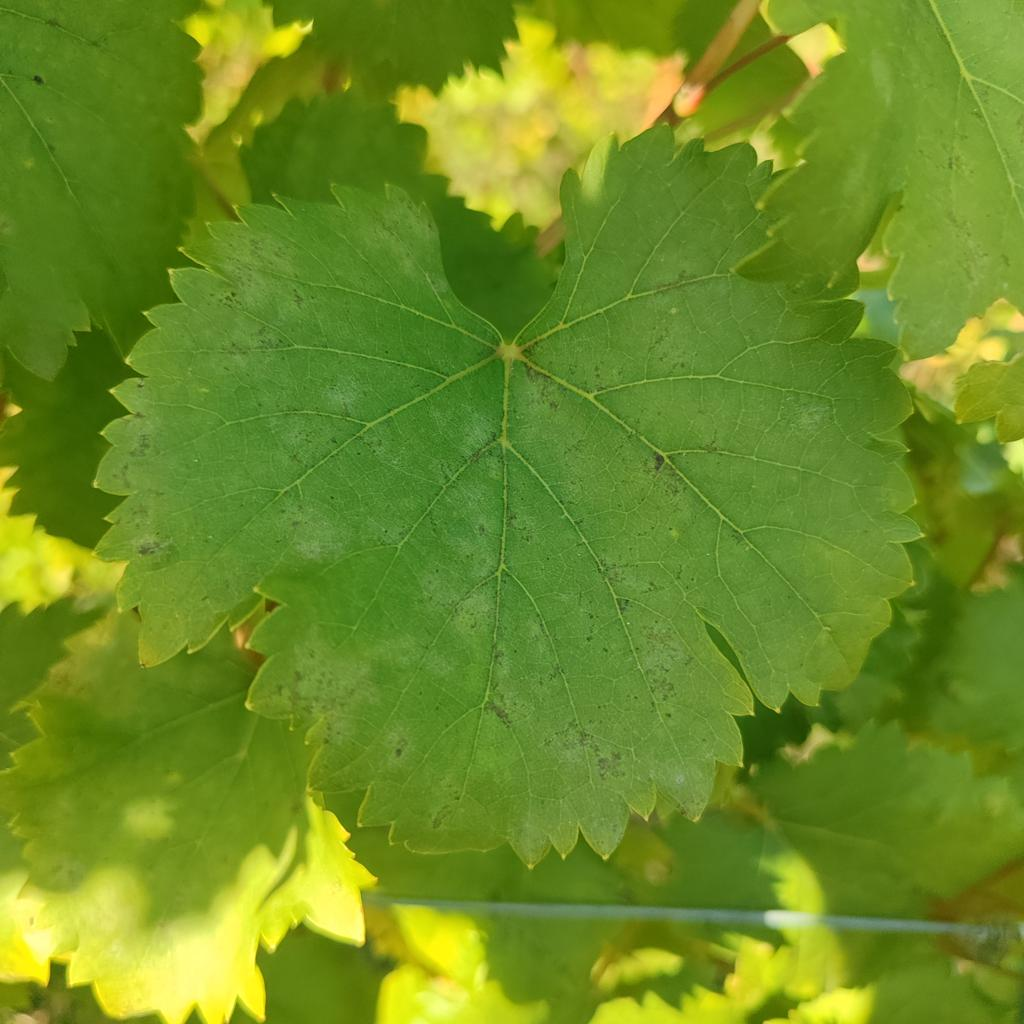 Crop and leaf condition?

grapevine, powdery mildew
